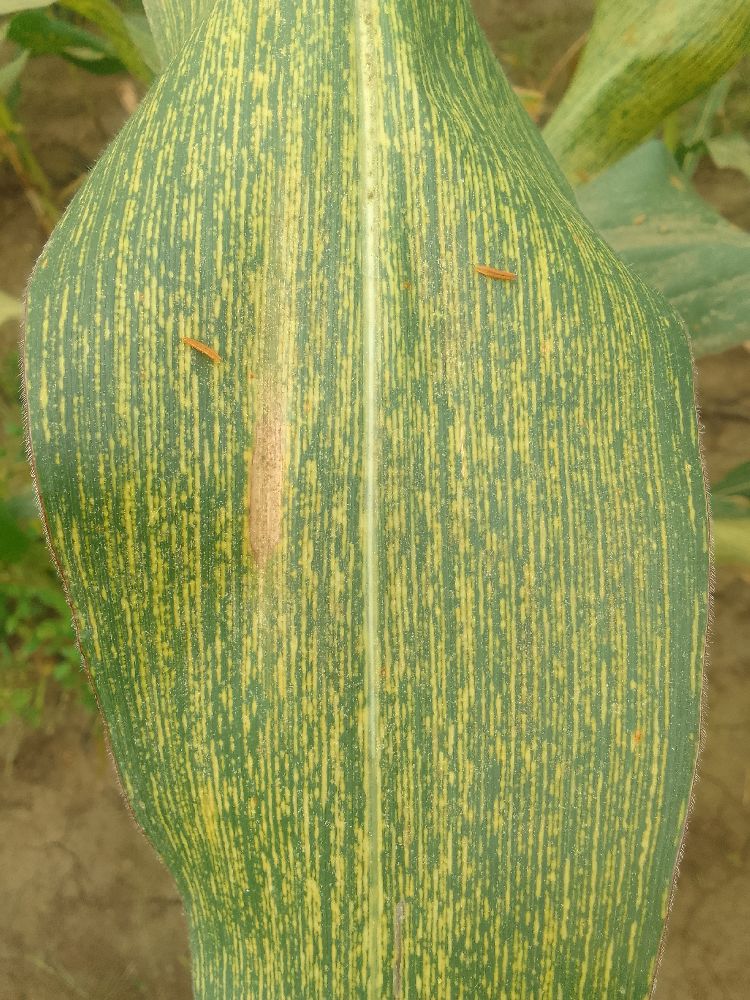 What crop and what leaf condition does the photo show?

maize, maize streak virus
